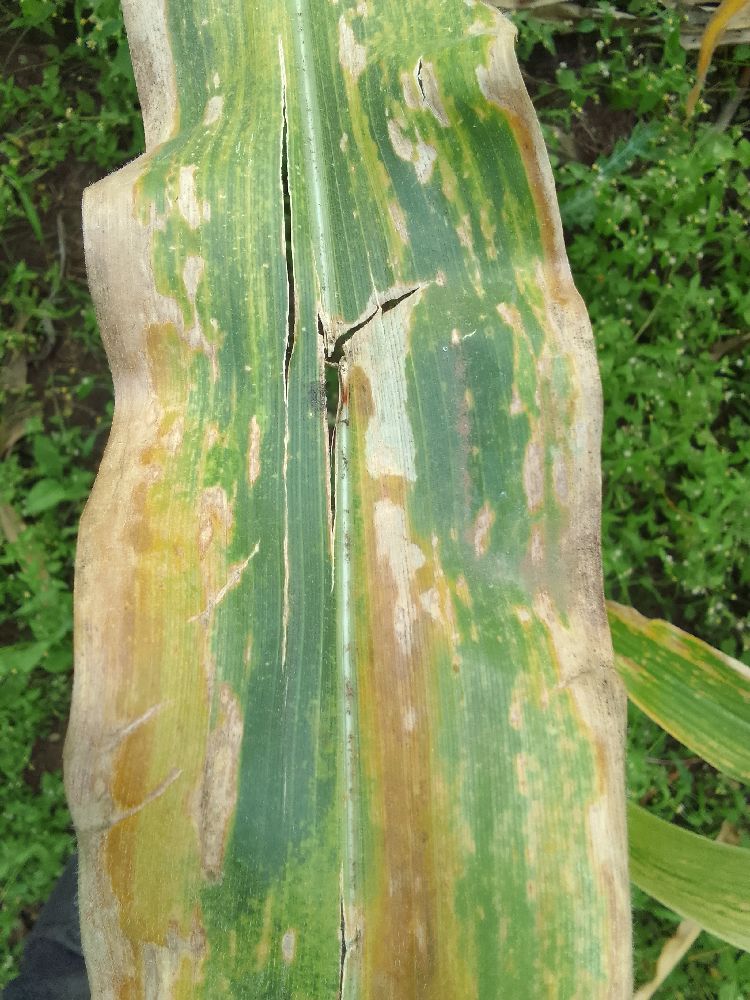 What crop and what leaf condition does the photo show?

maize, maize lethal necrosis
